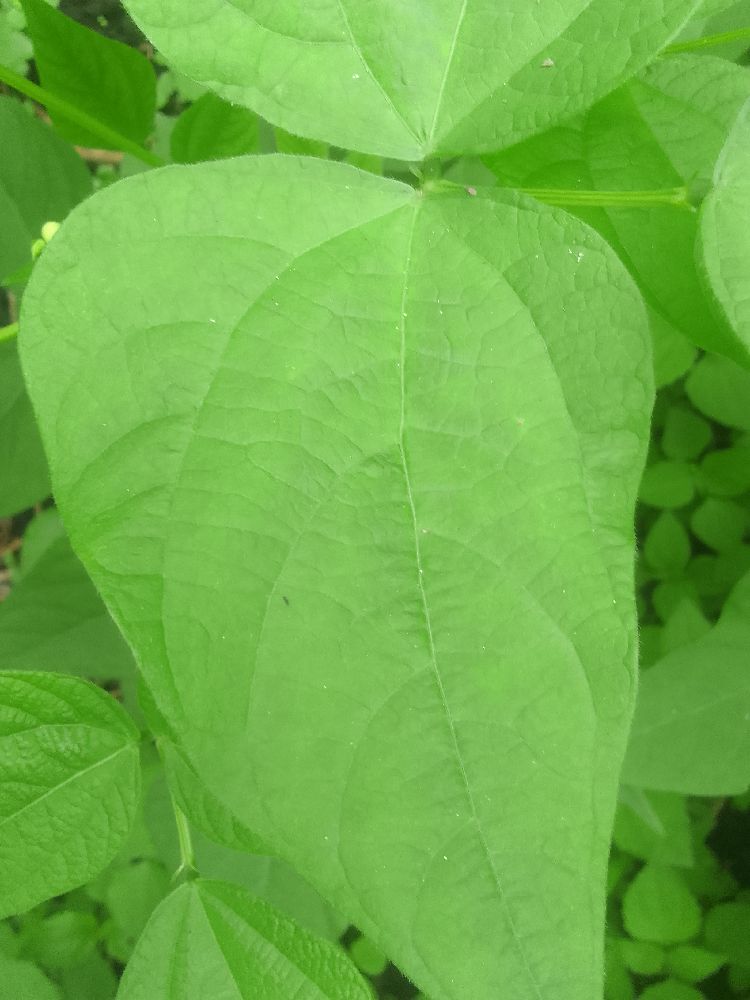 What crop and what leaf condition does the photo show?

common bean, healthy
